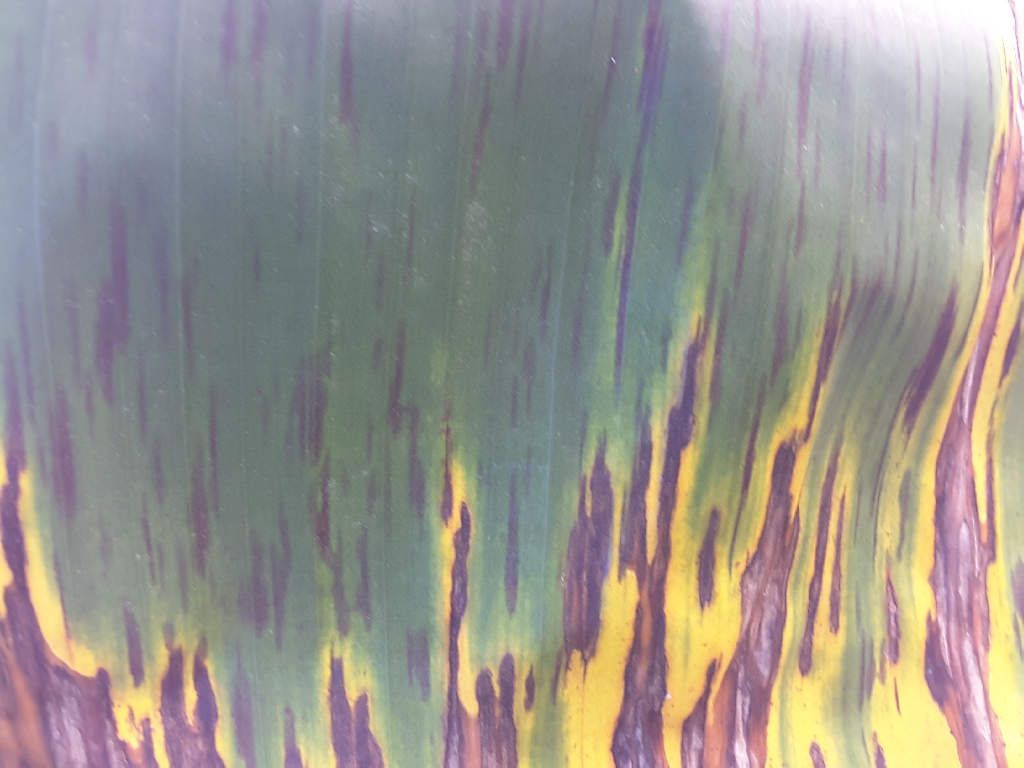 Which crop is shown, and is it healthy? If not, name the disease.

banana, black sigatoka
